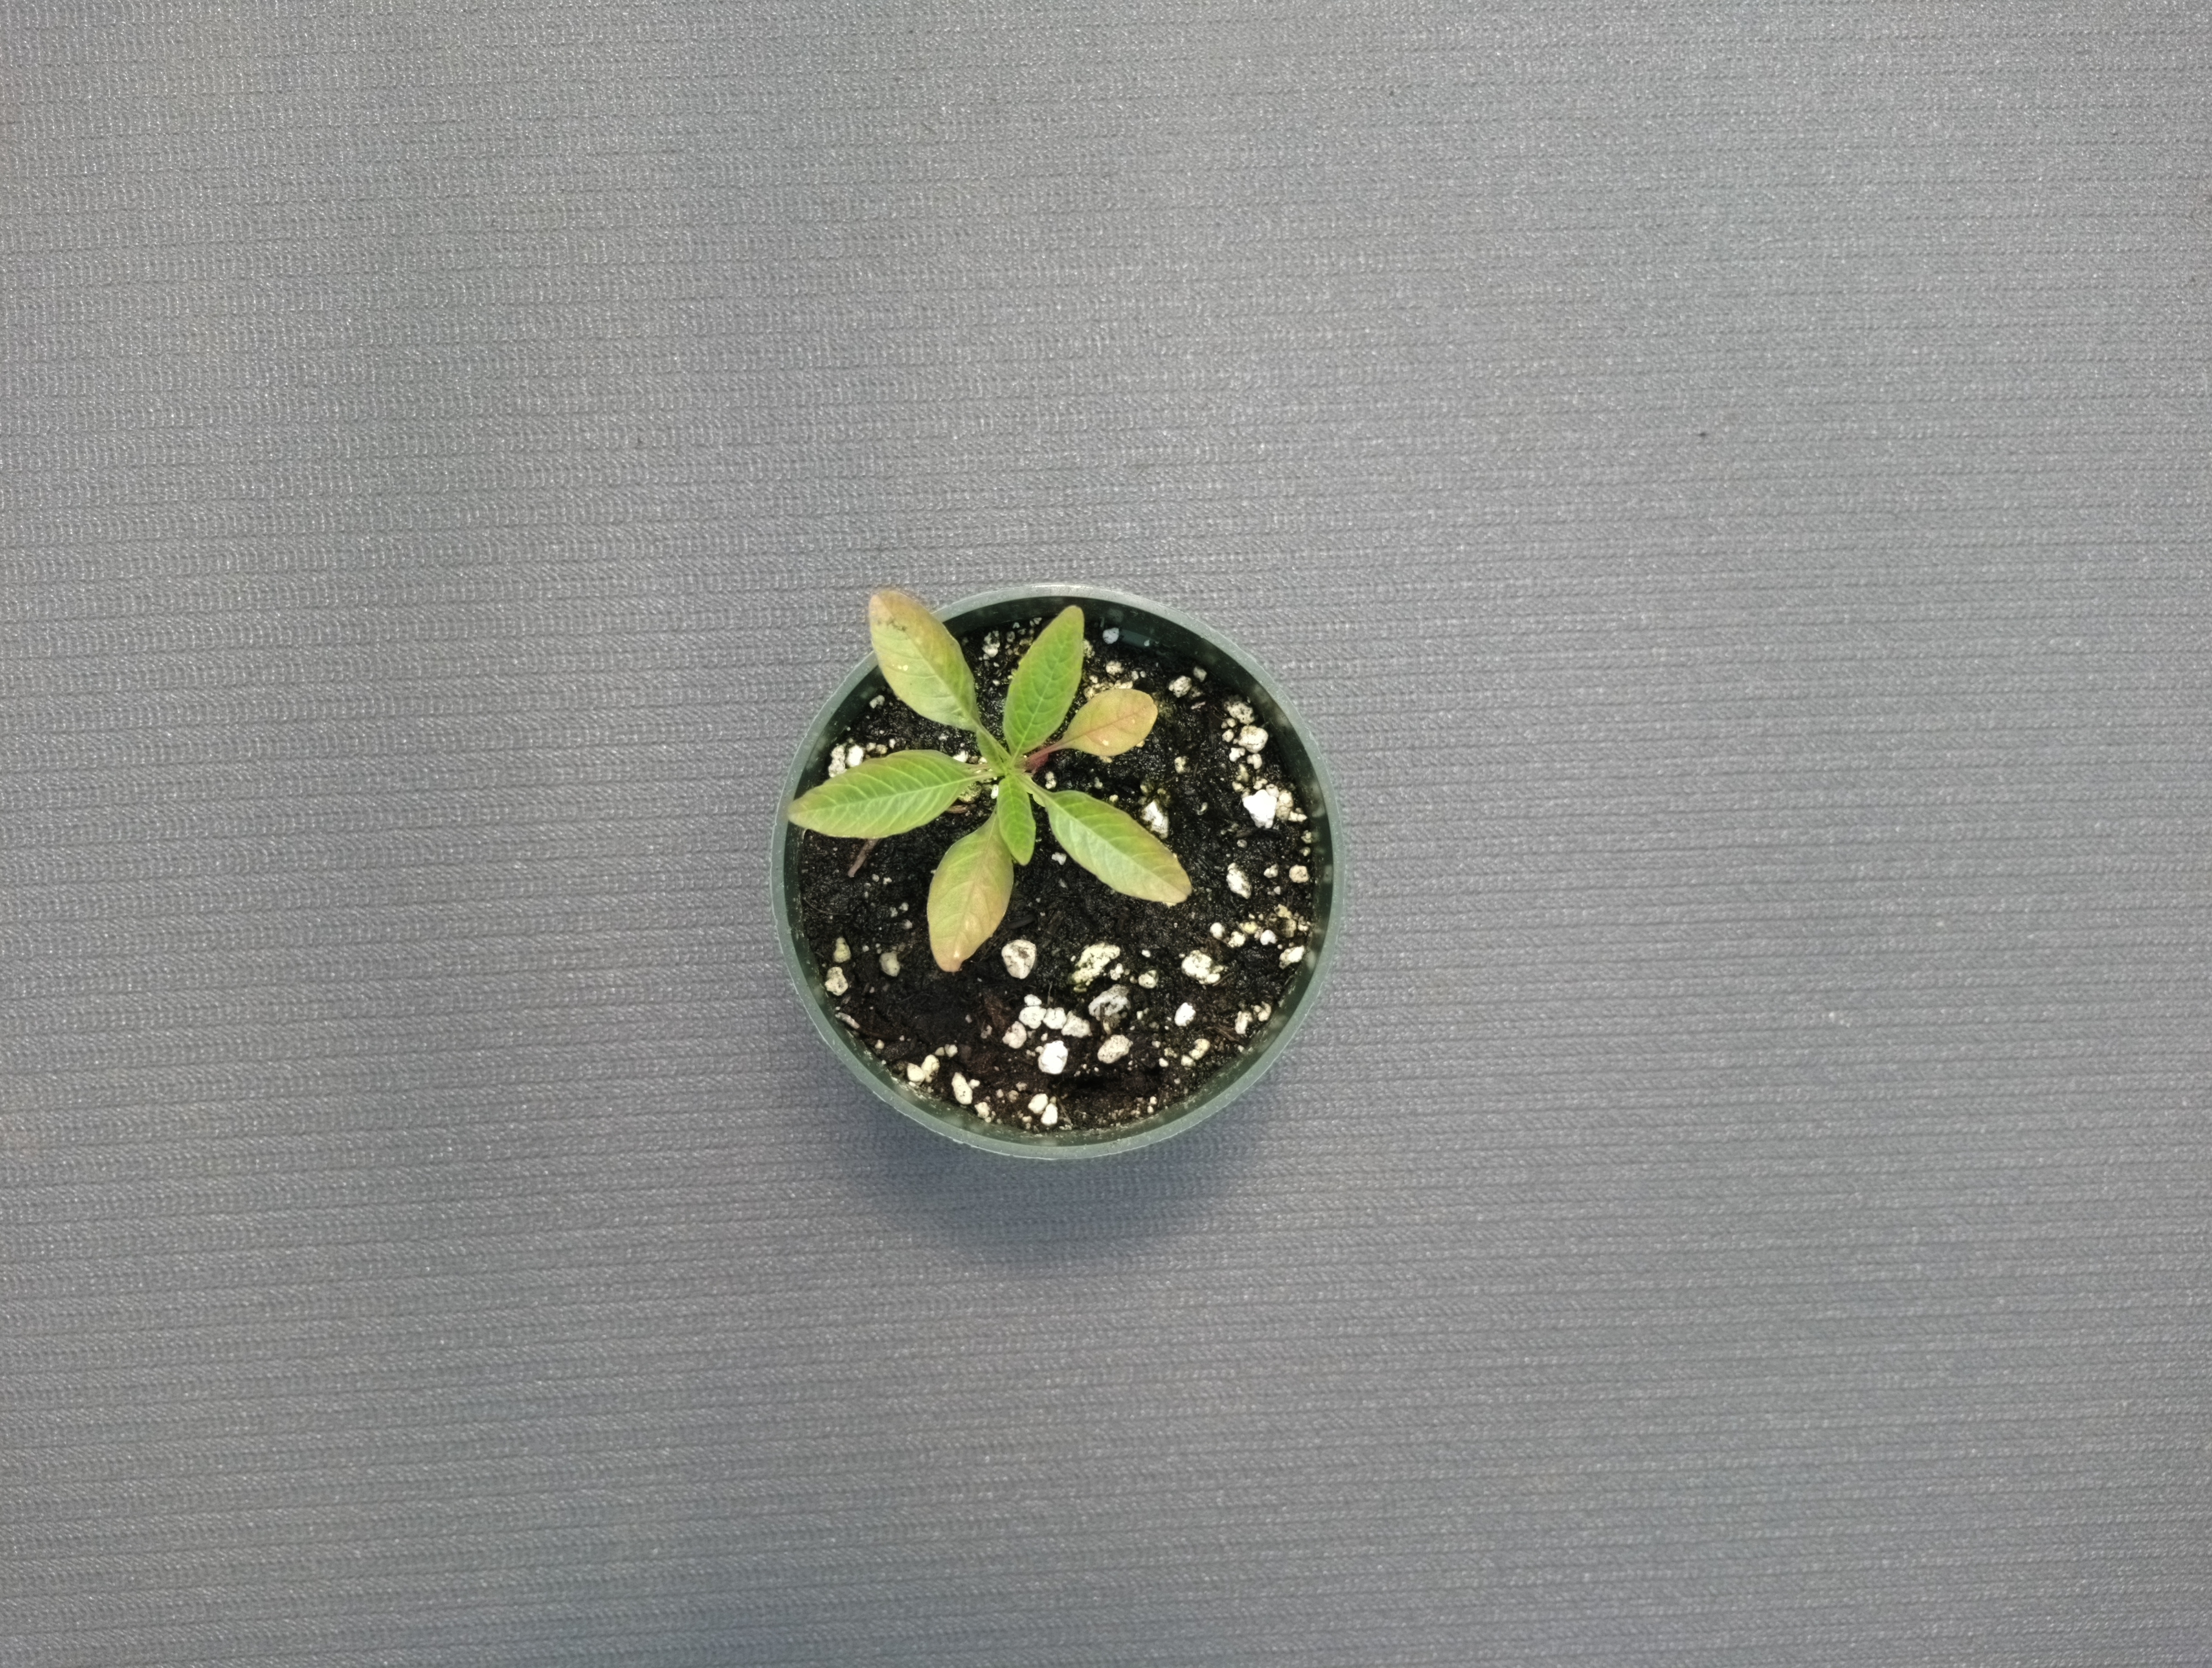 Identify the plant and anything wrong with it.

waterhemp, healthy untreated
